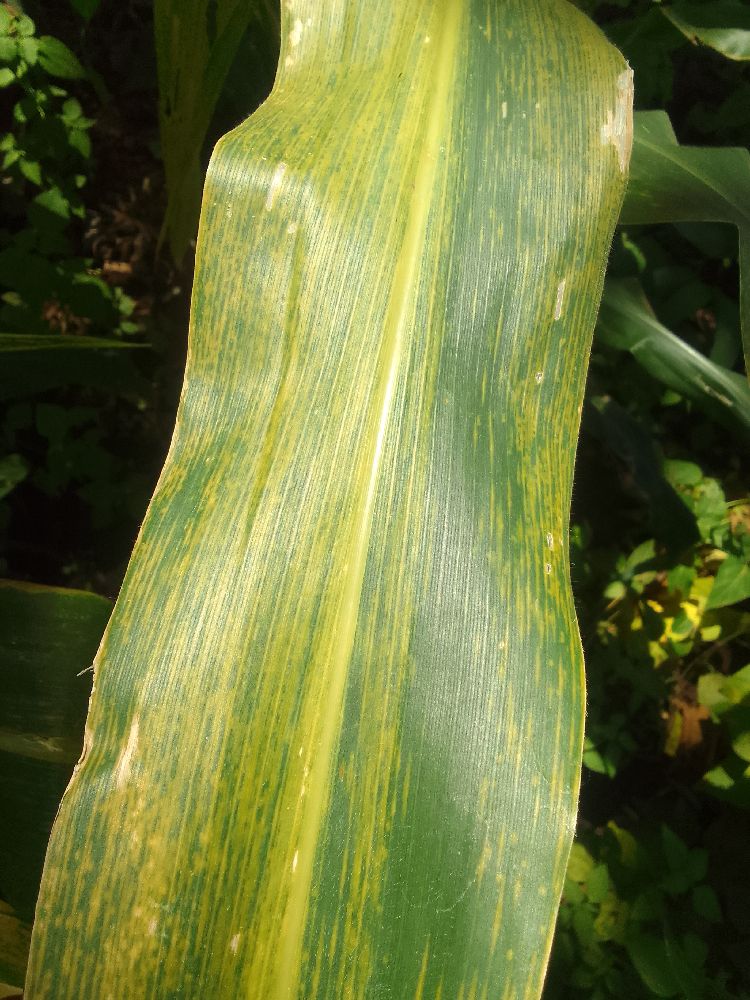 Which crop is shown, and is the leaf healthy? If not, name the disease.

maize, maize lethal necrosis
